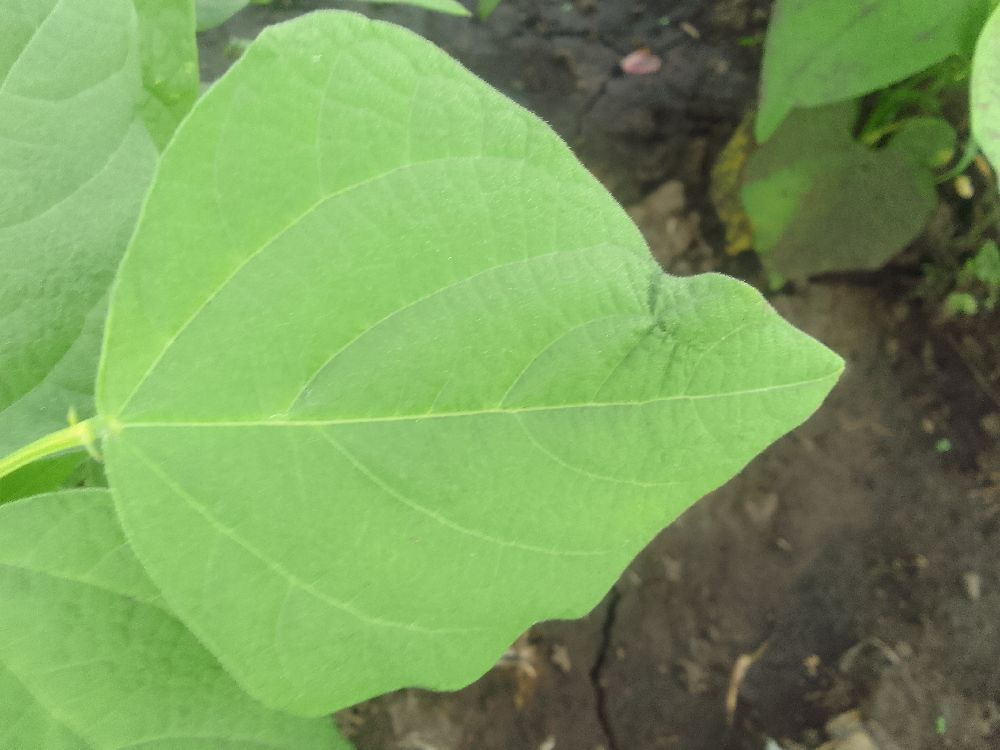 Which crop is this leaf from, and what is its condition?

common bean, healthy
